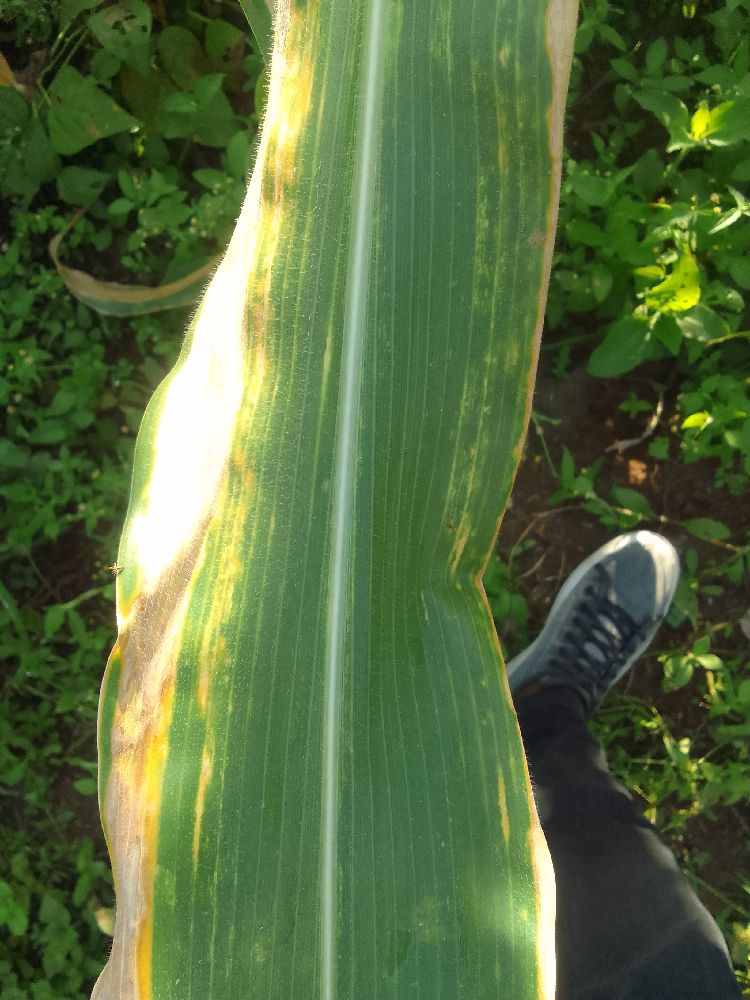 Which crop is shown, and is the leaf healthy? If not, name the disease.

maize, maize lethal necrosis
